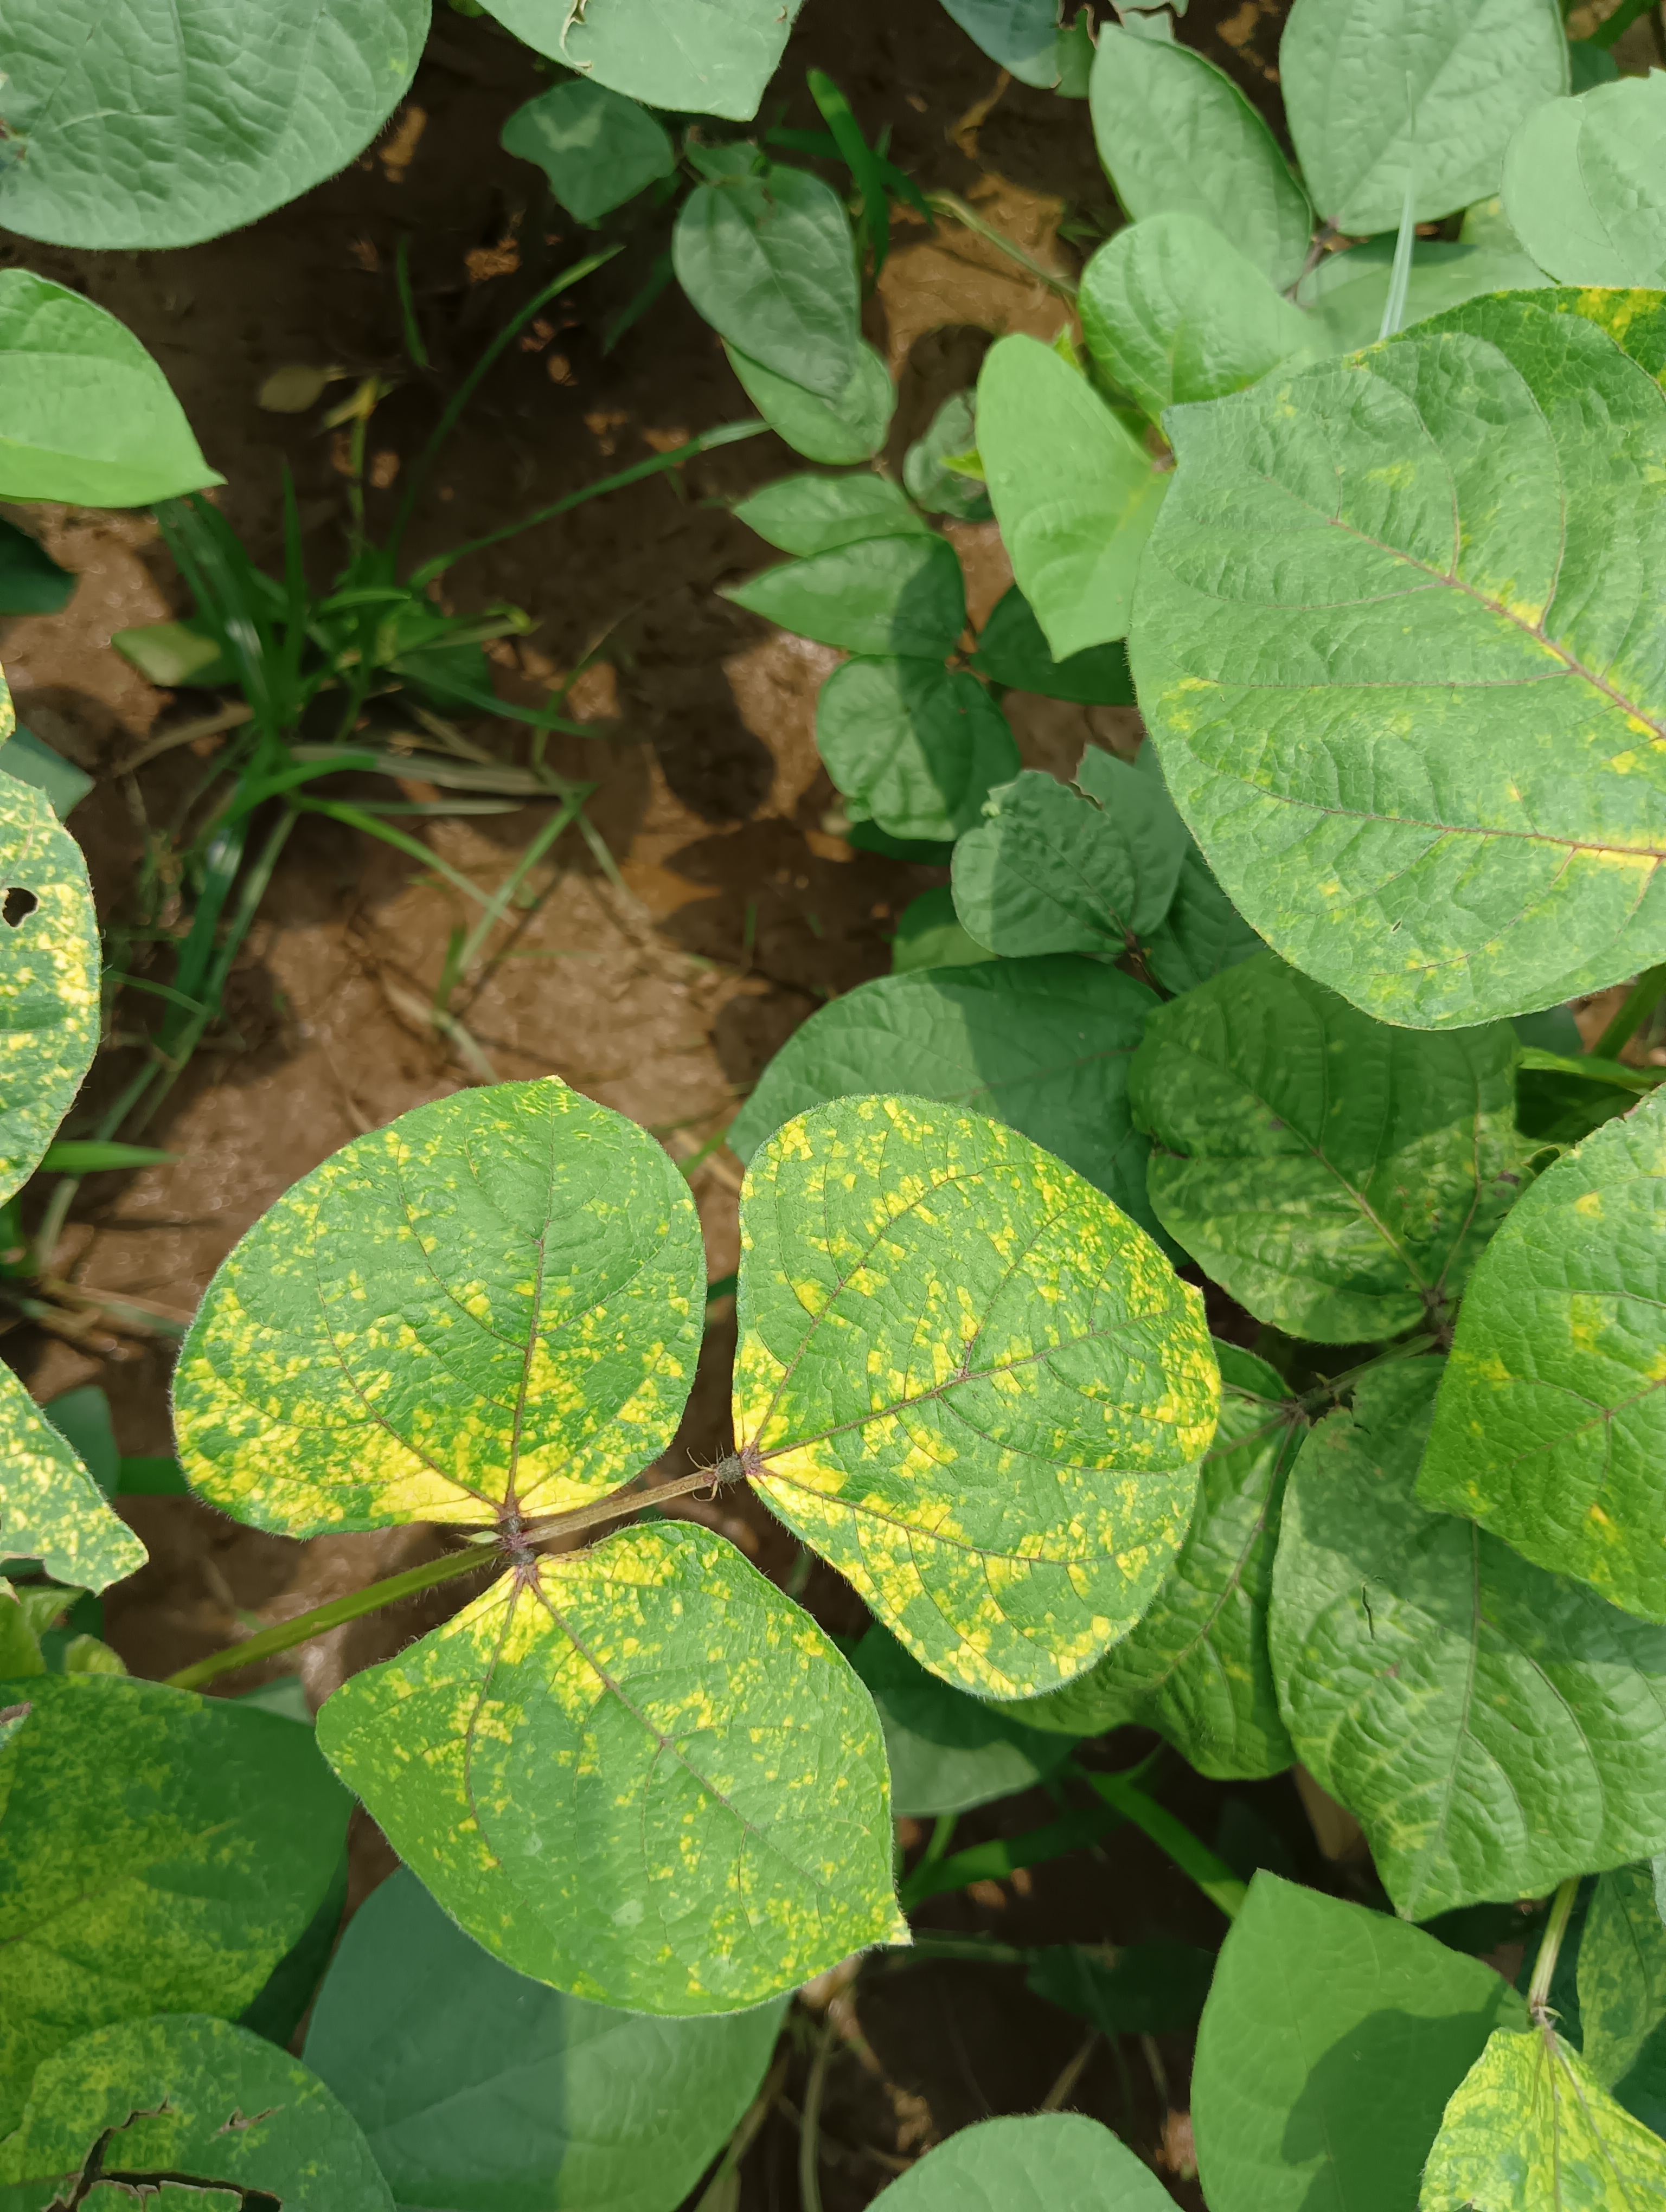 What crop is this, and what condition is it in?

mungbean, yellow mosaic
